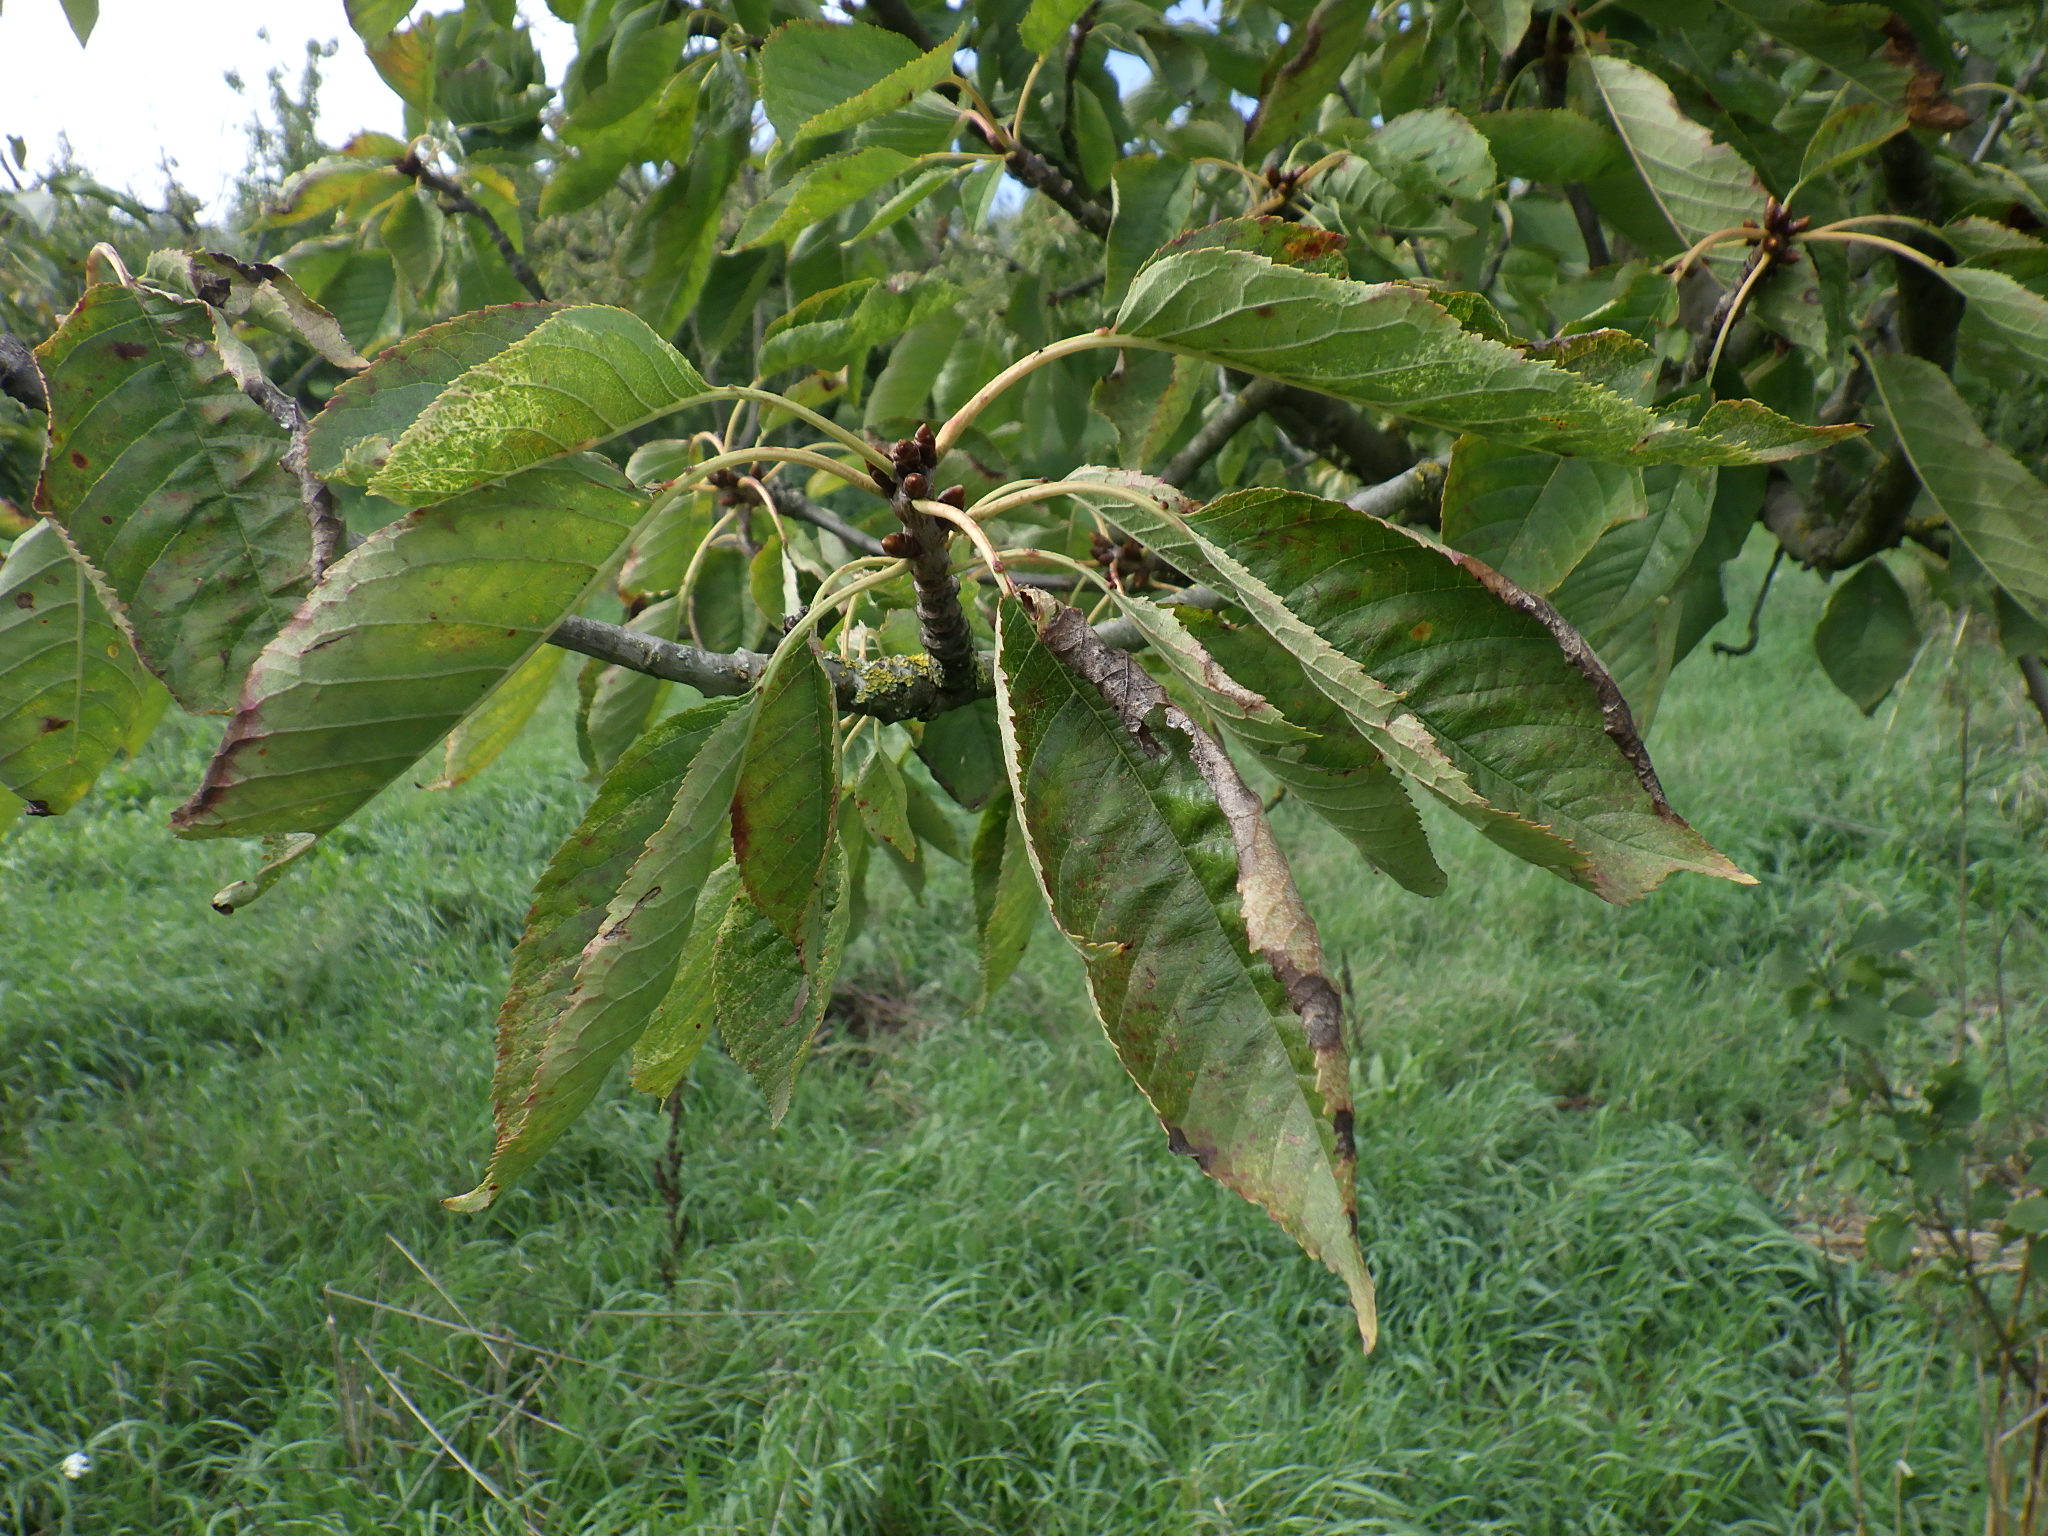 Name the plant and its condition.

cherry, leaf spot
